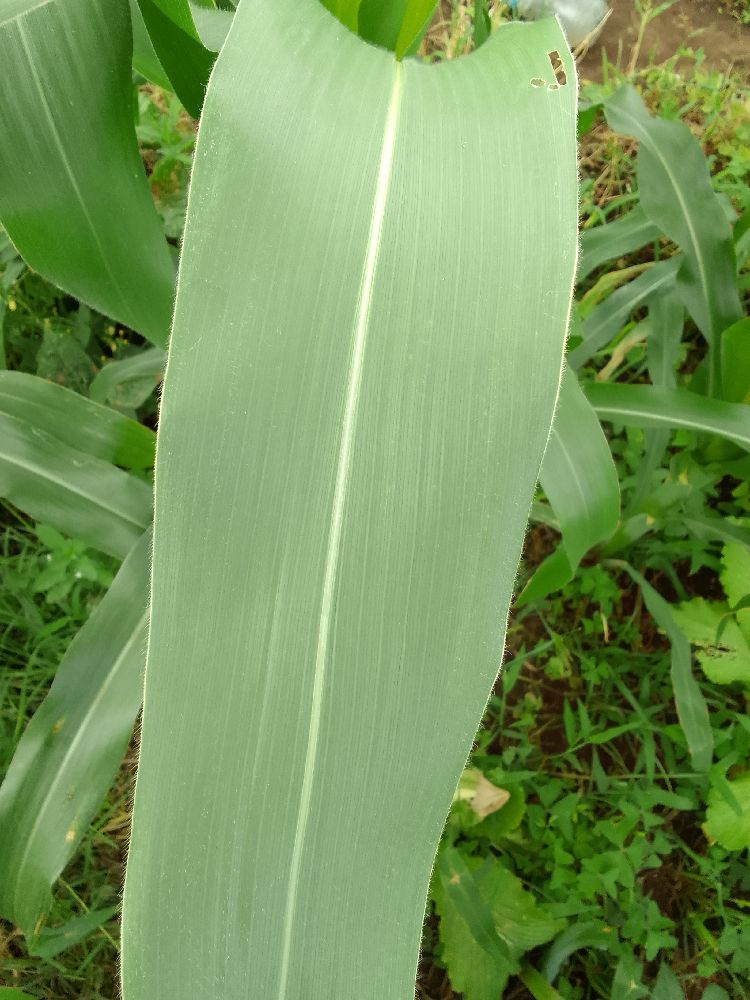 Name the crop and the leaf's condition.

maize, healthy
